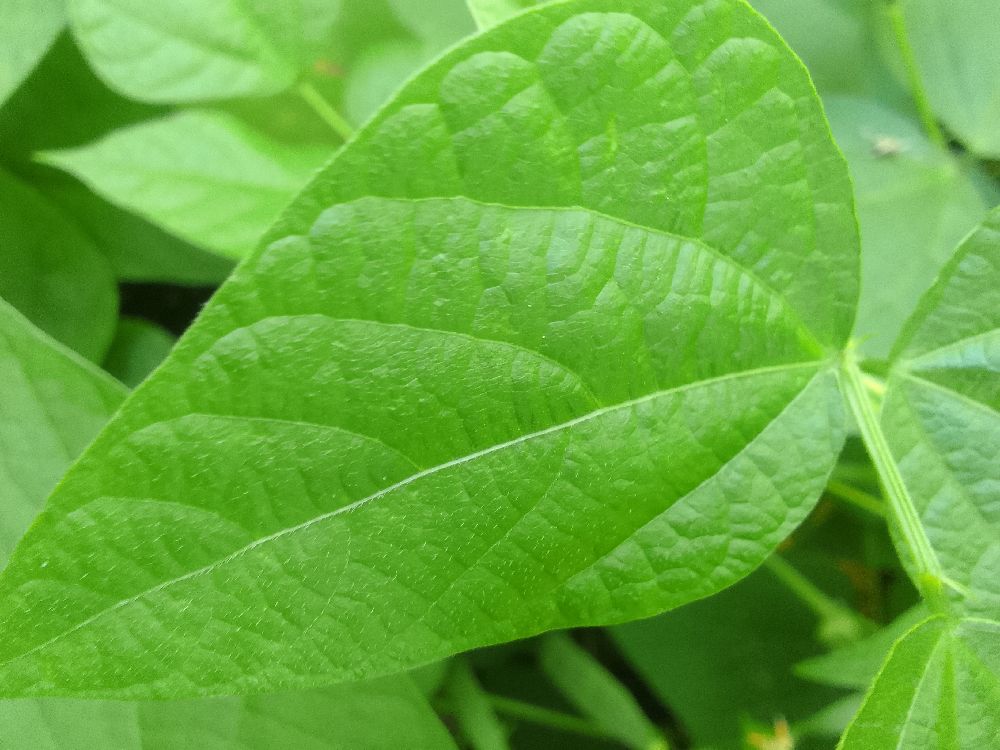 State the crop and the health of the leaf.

common bean, healthy
